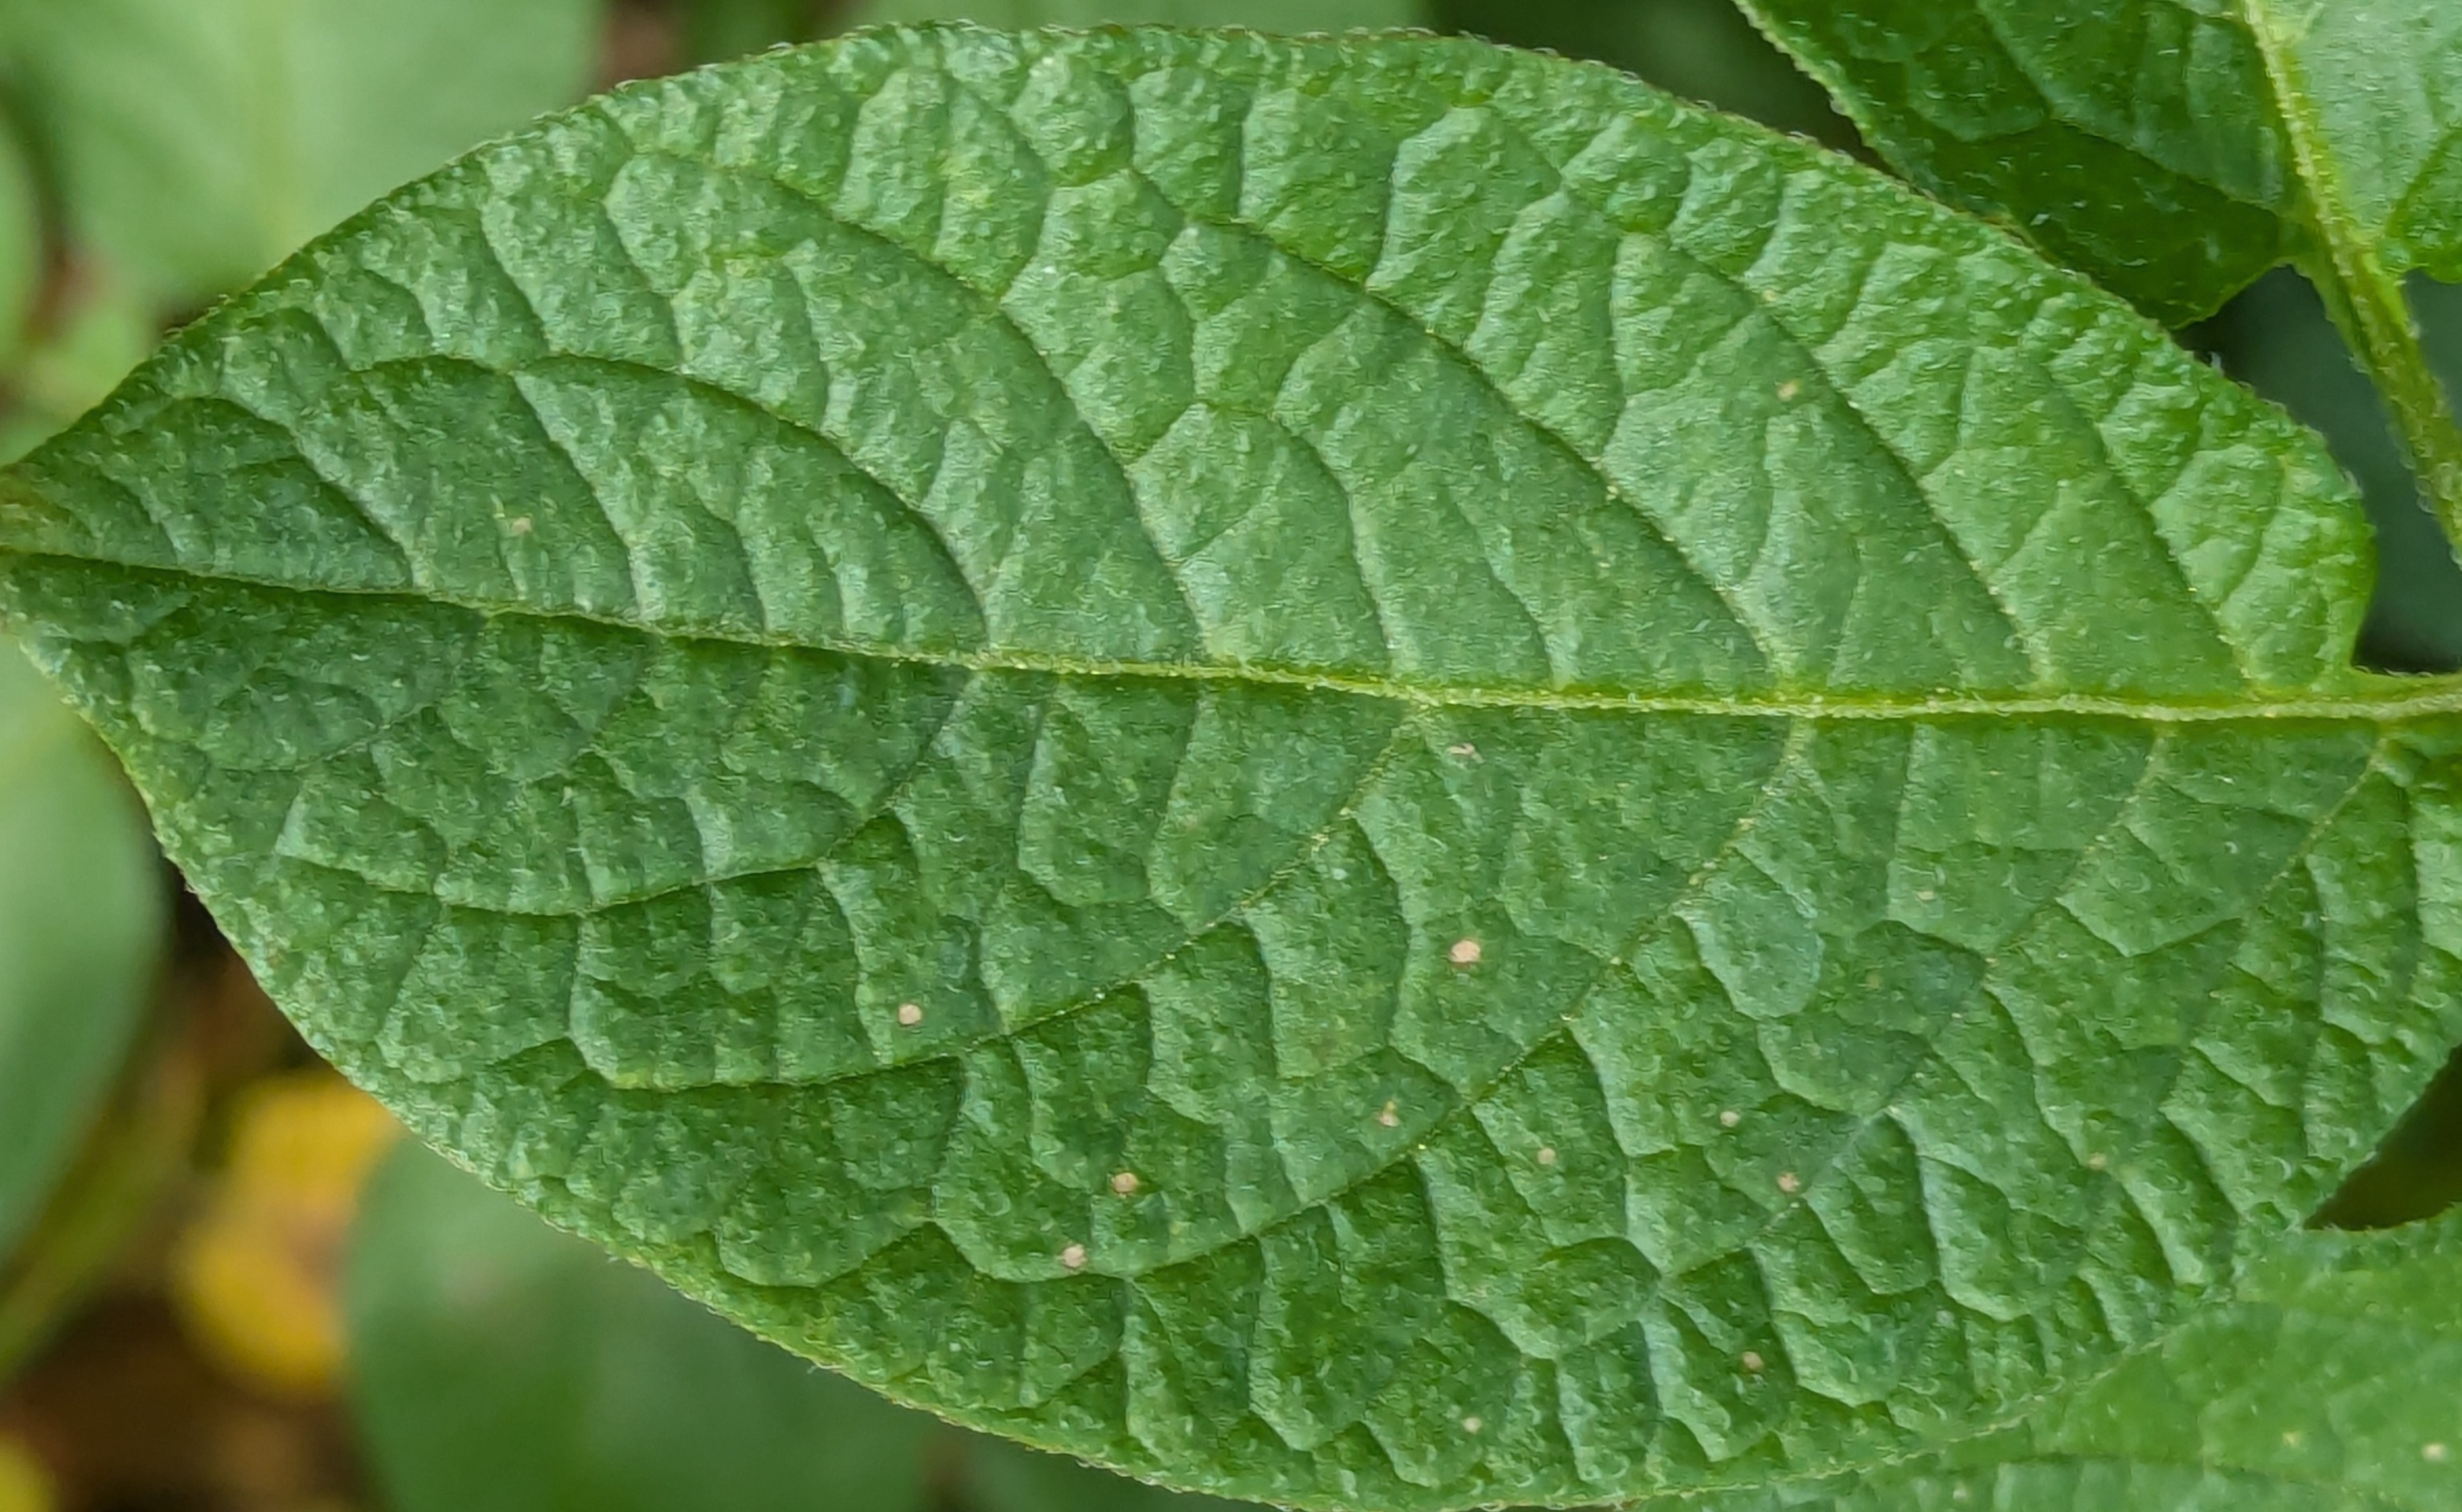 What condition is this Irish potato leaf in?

healthy
